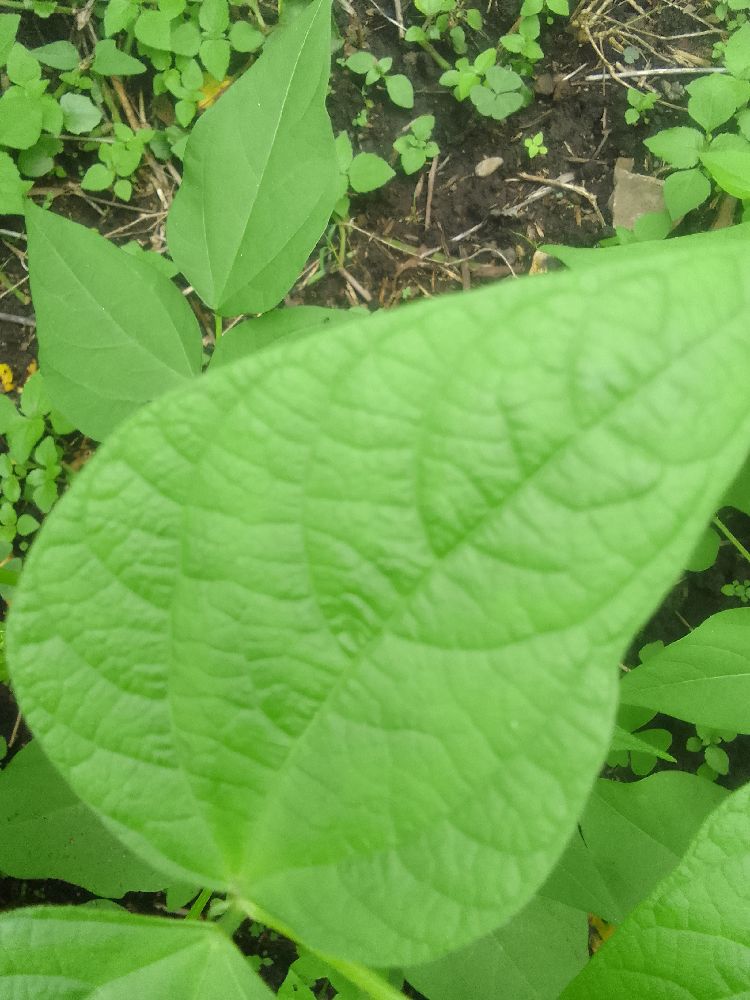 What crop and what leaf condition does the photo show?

common bean, healthy
